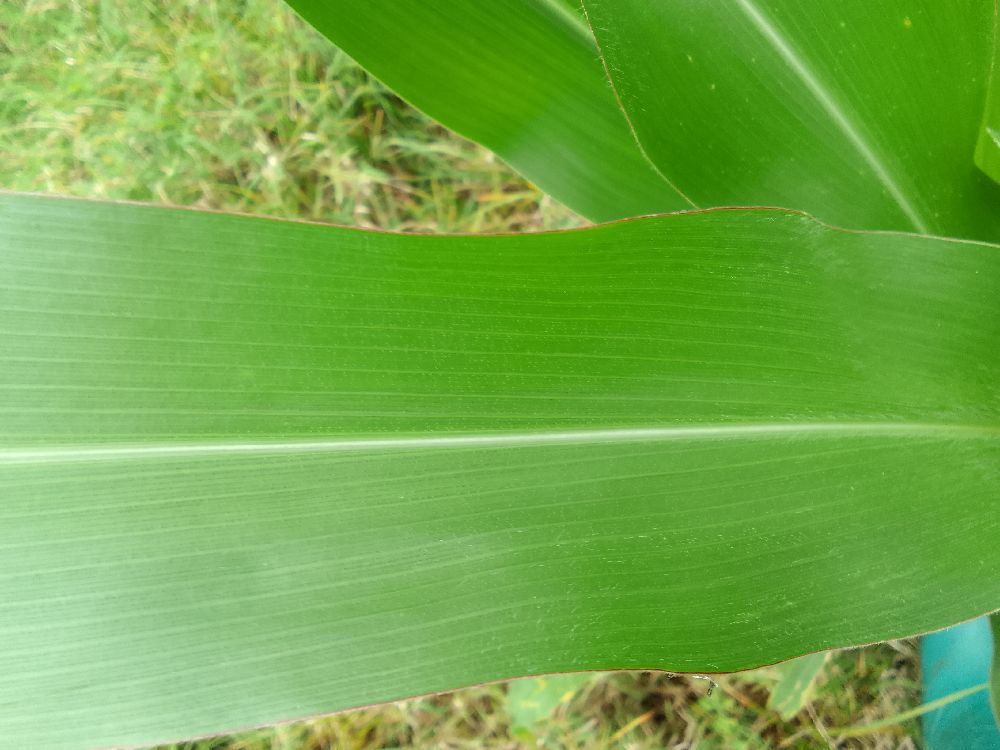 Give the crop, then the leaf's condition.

maize, healthy
